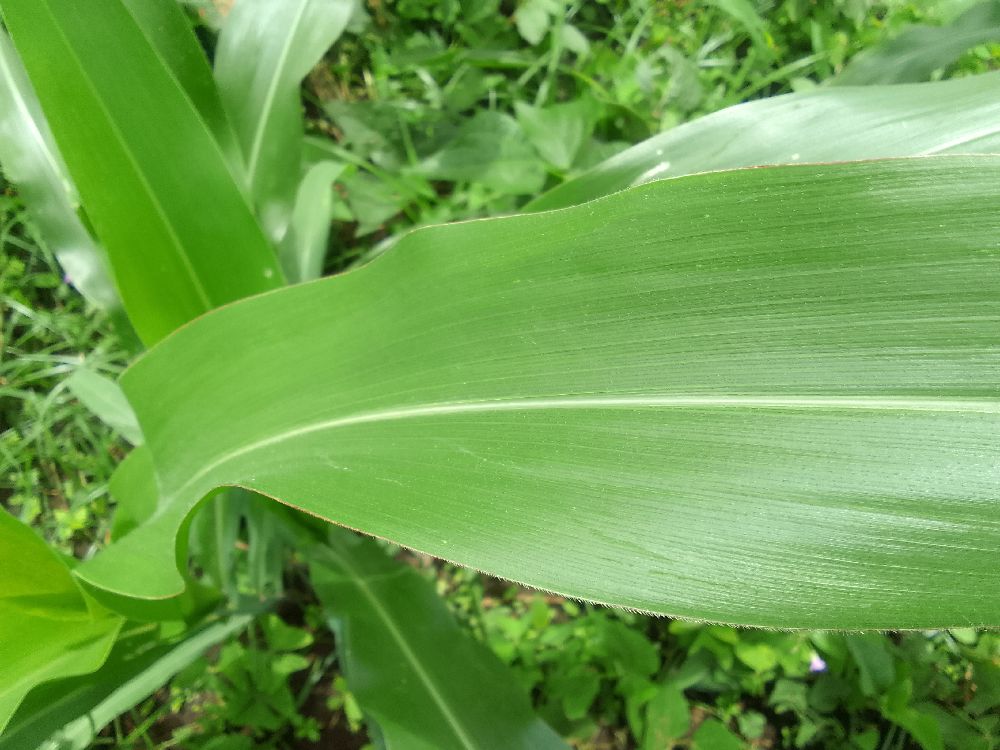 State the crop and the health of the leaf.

maize, healthy
